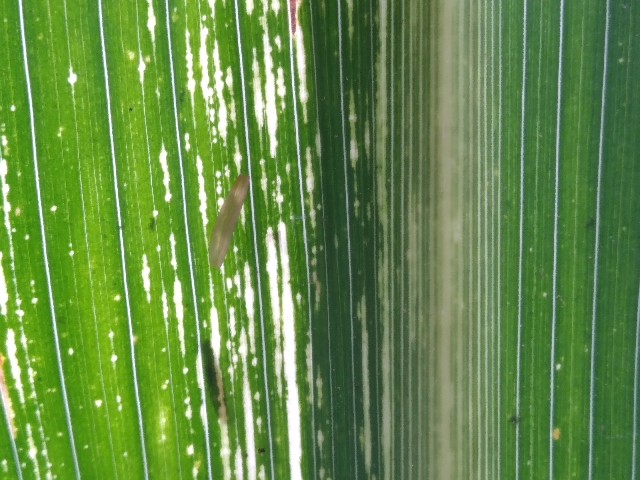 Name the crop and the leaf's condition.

maize, maize streak virus
